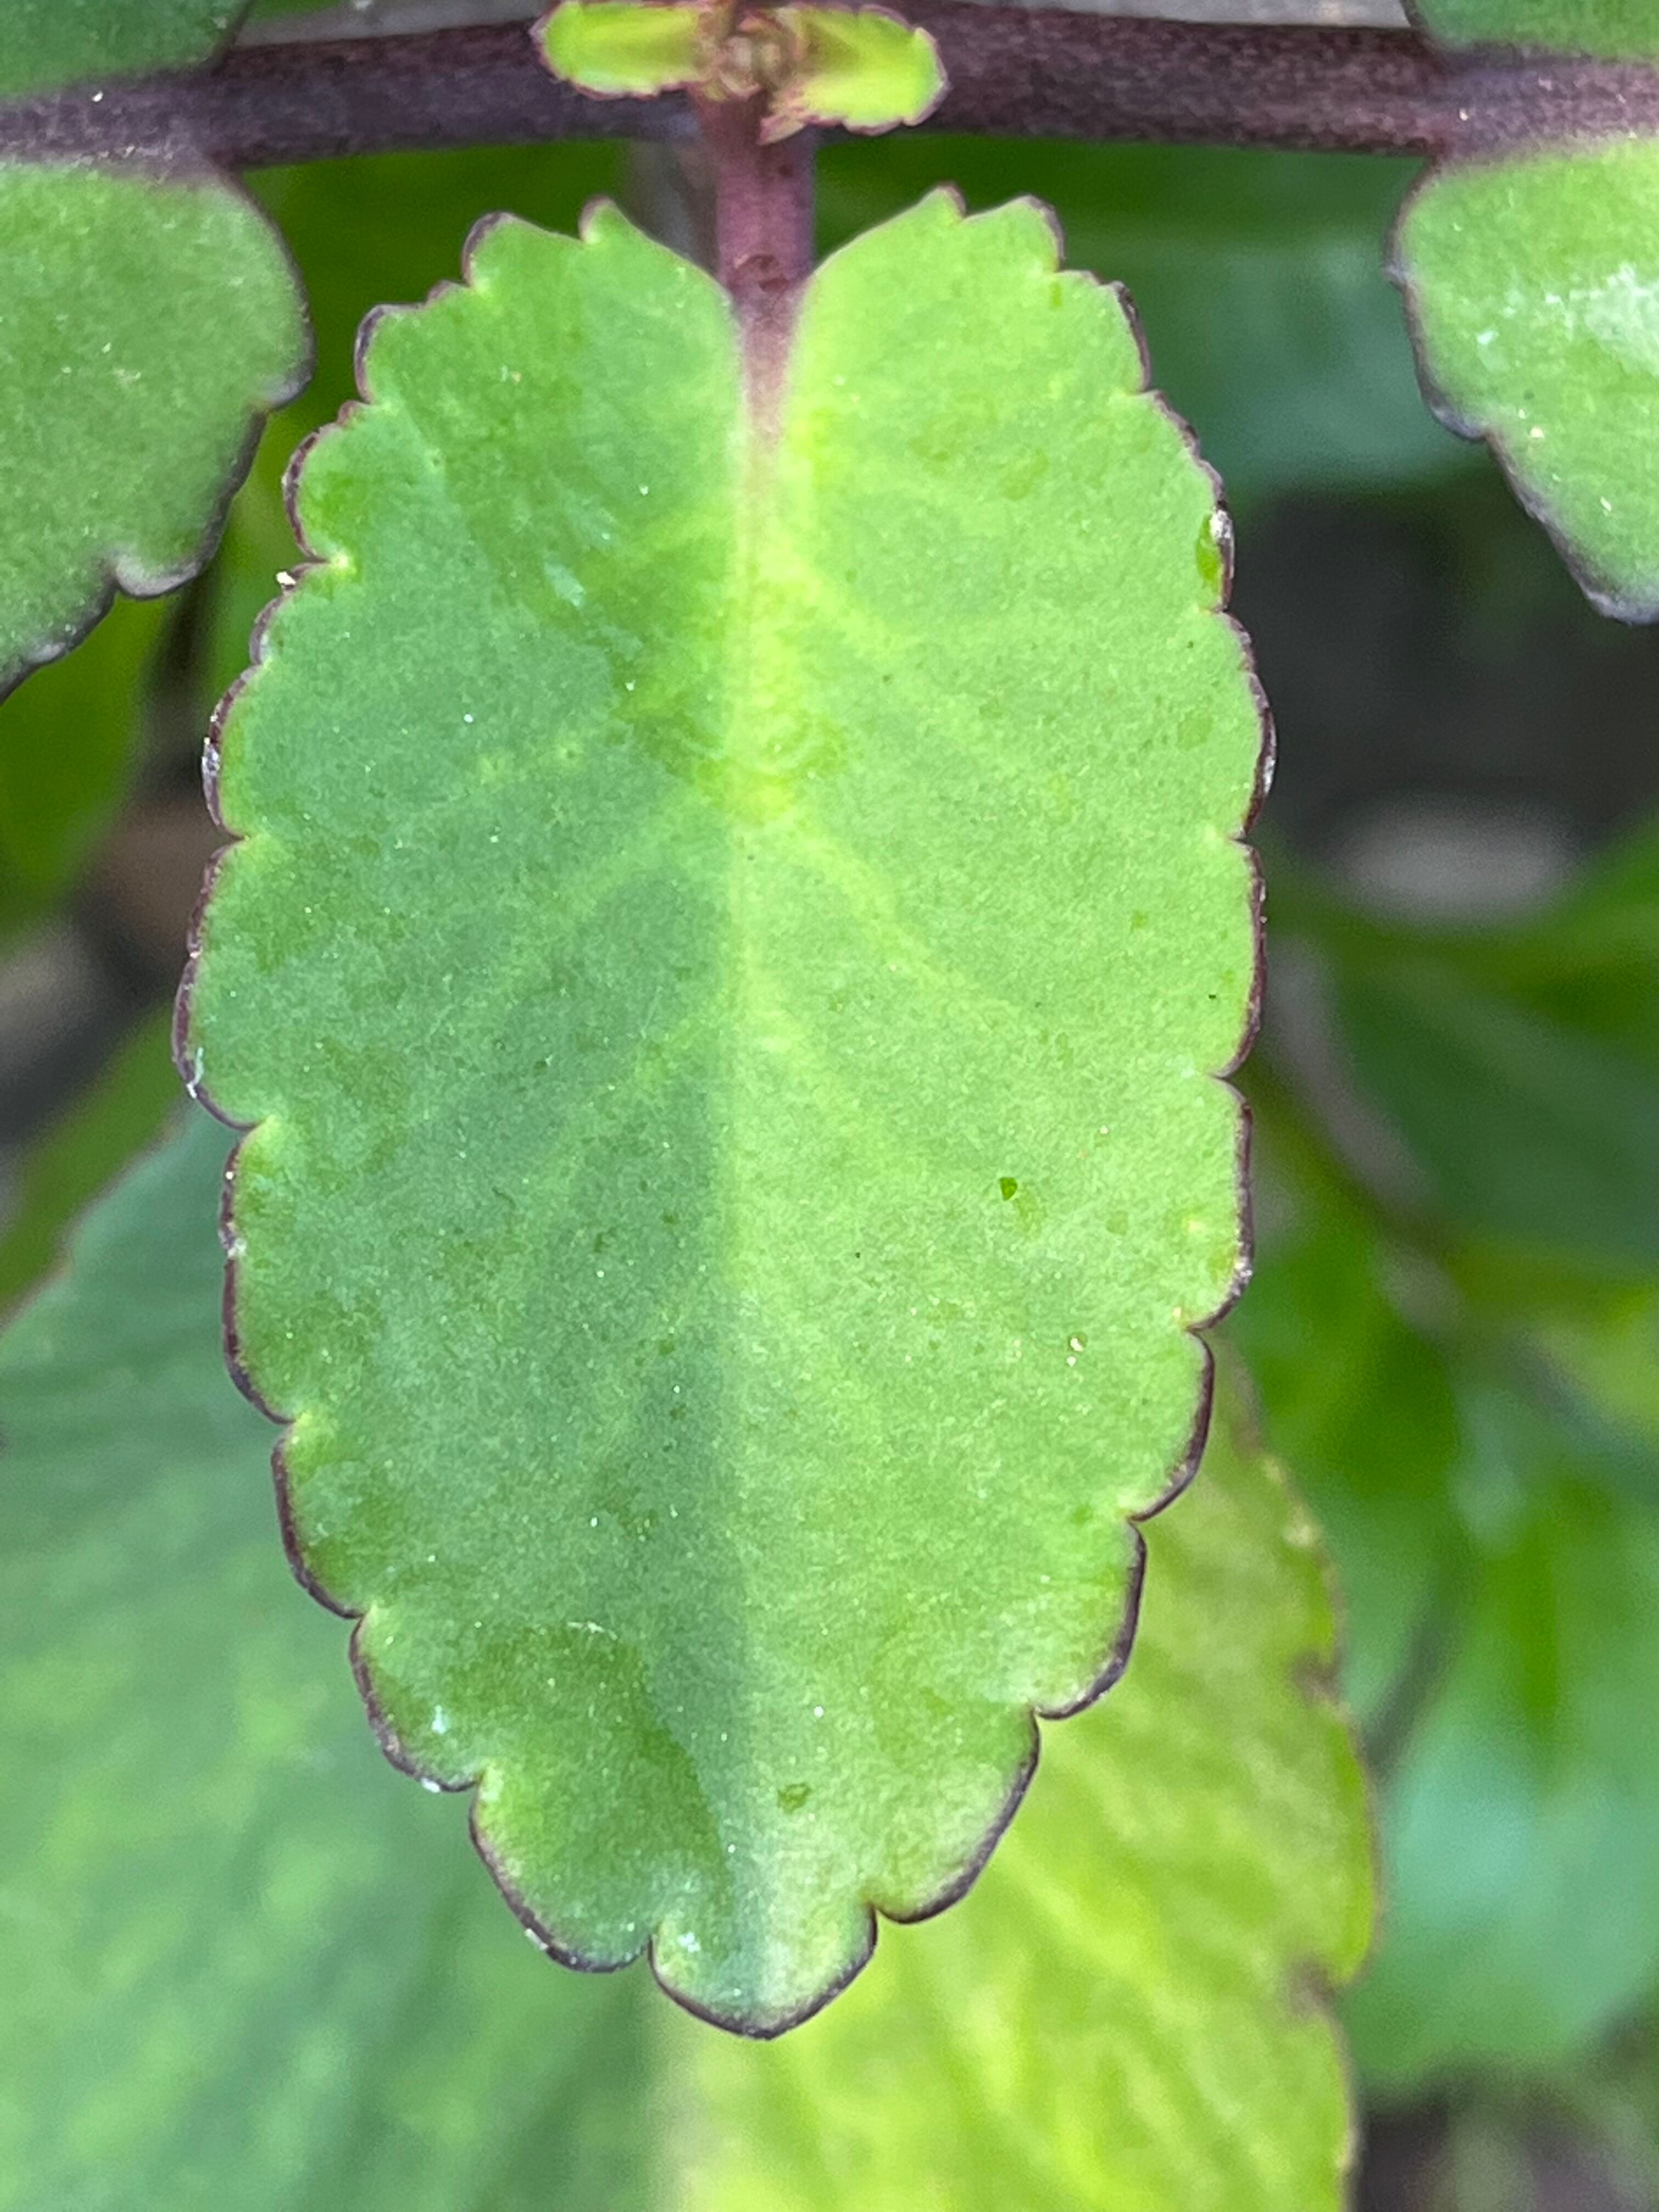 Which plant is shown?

pathorkuci
